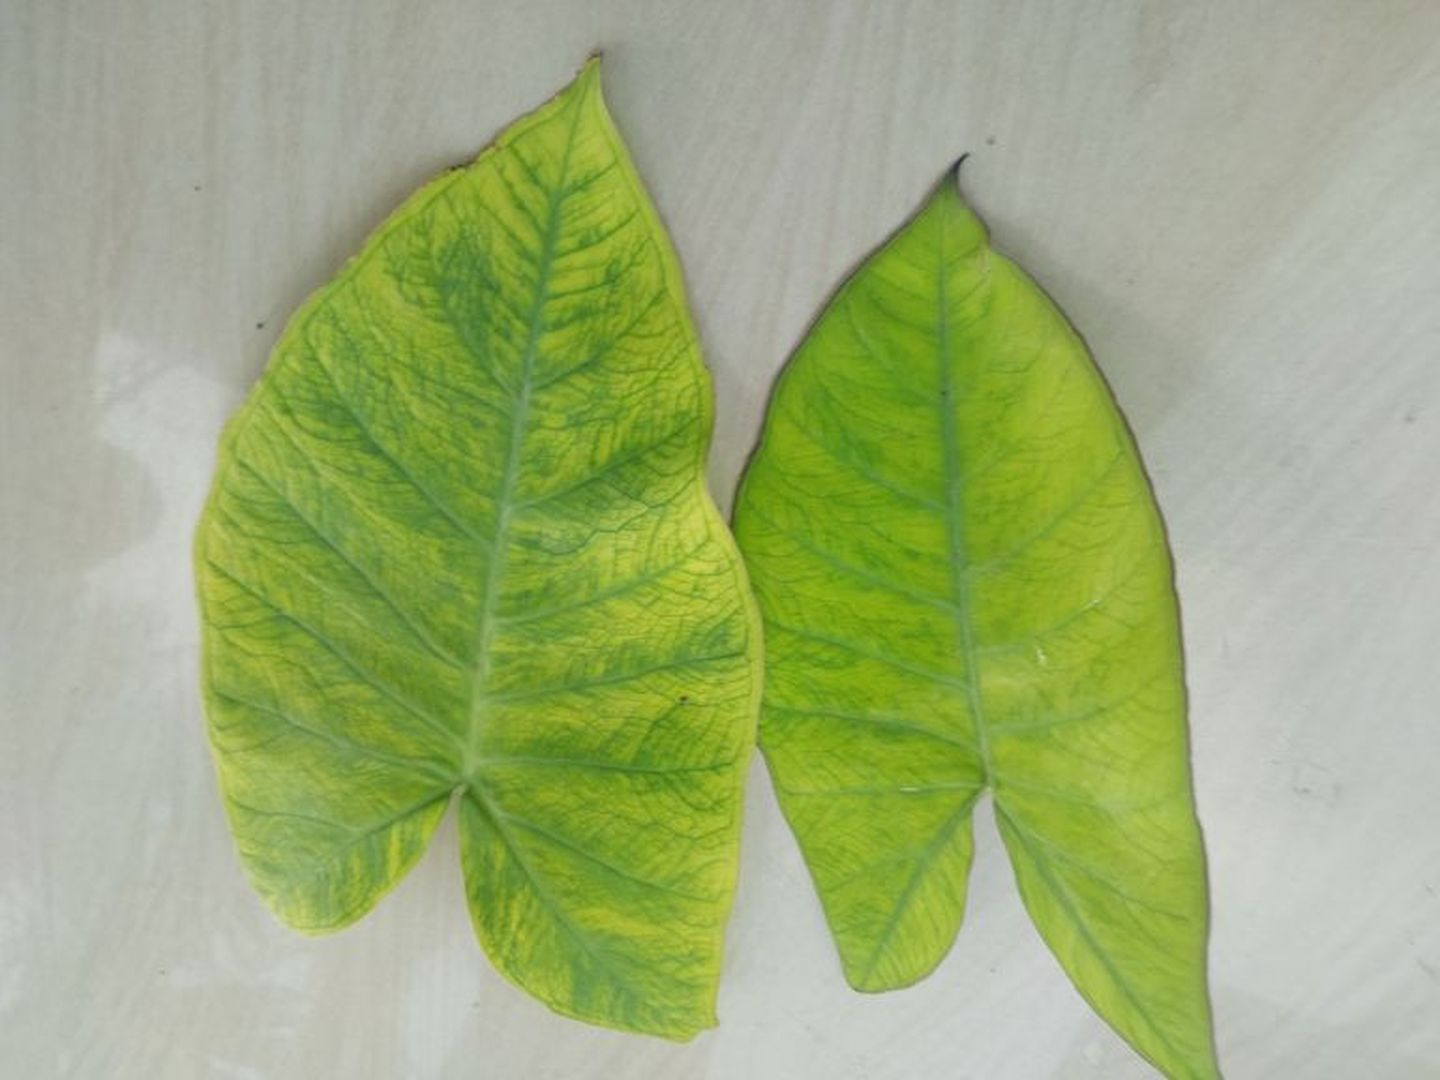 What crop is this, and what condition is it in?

taro, mosaic
